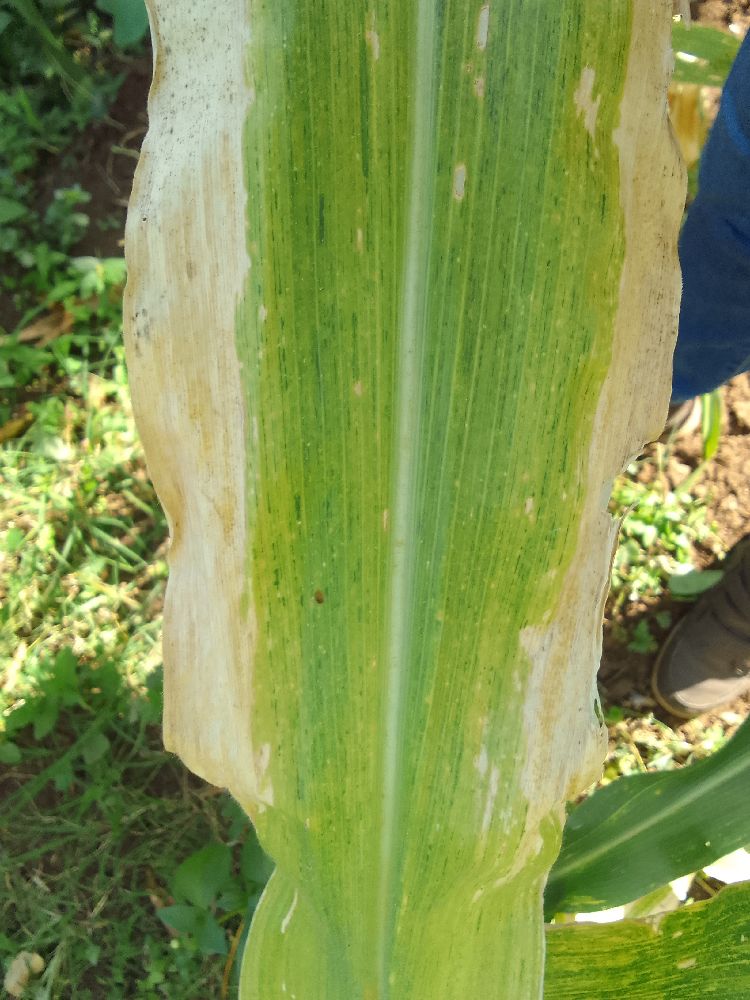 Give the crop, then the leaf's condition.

maize, maize lethal necrosis
